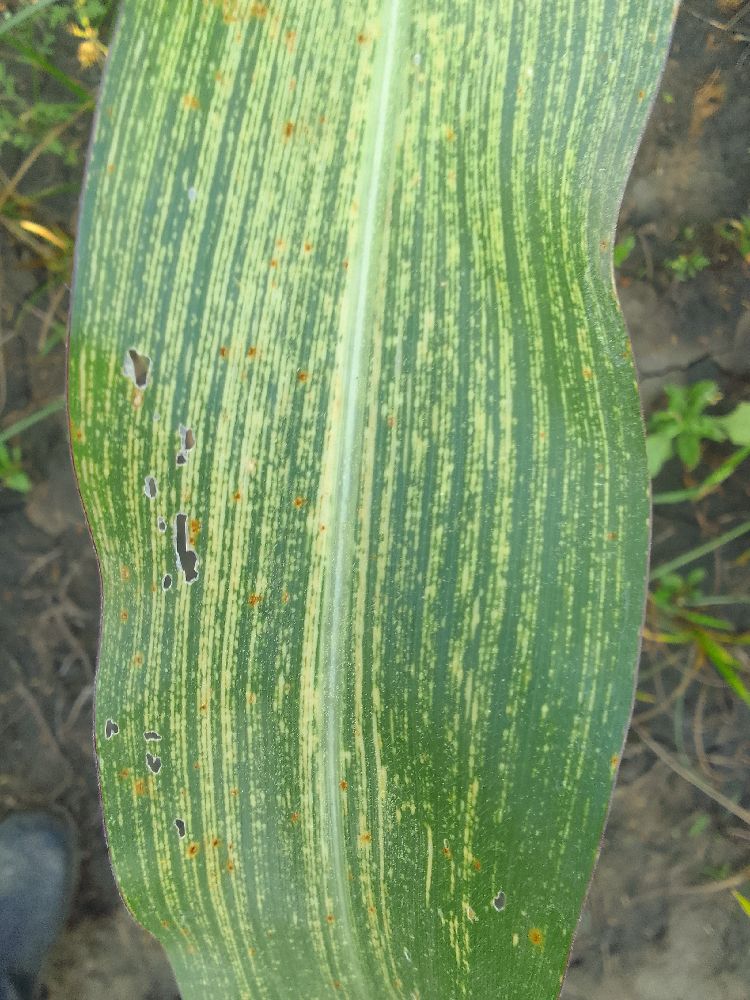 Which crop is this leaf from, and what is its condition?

maize, maize streak virus
